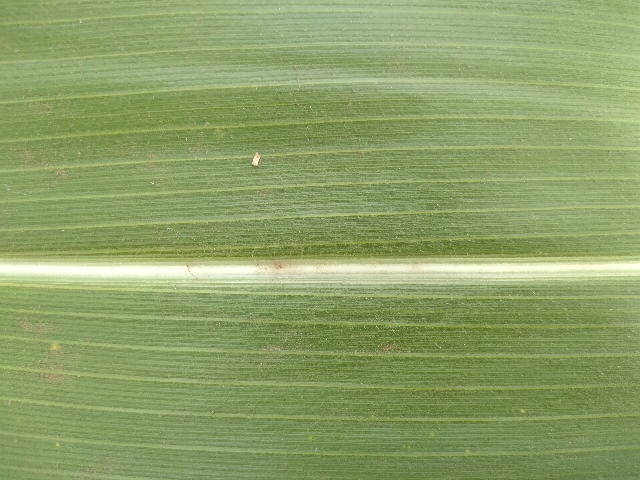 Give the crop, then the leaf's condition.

maize, healthy
